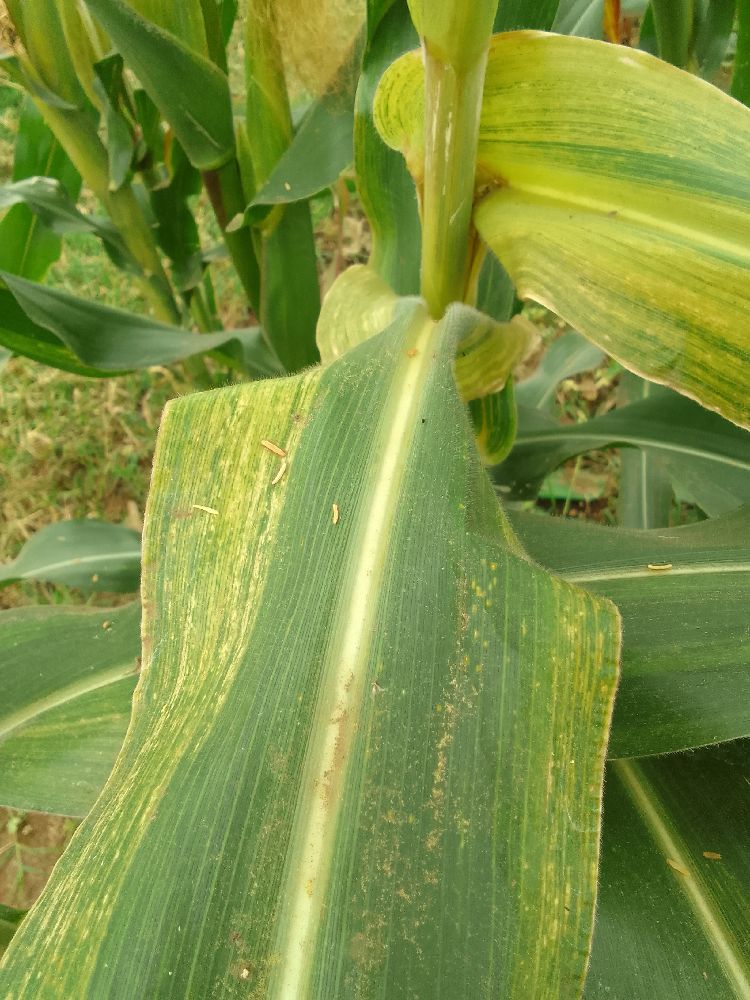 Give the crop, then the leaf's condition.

maize, maize lethal necrosis
